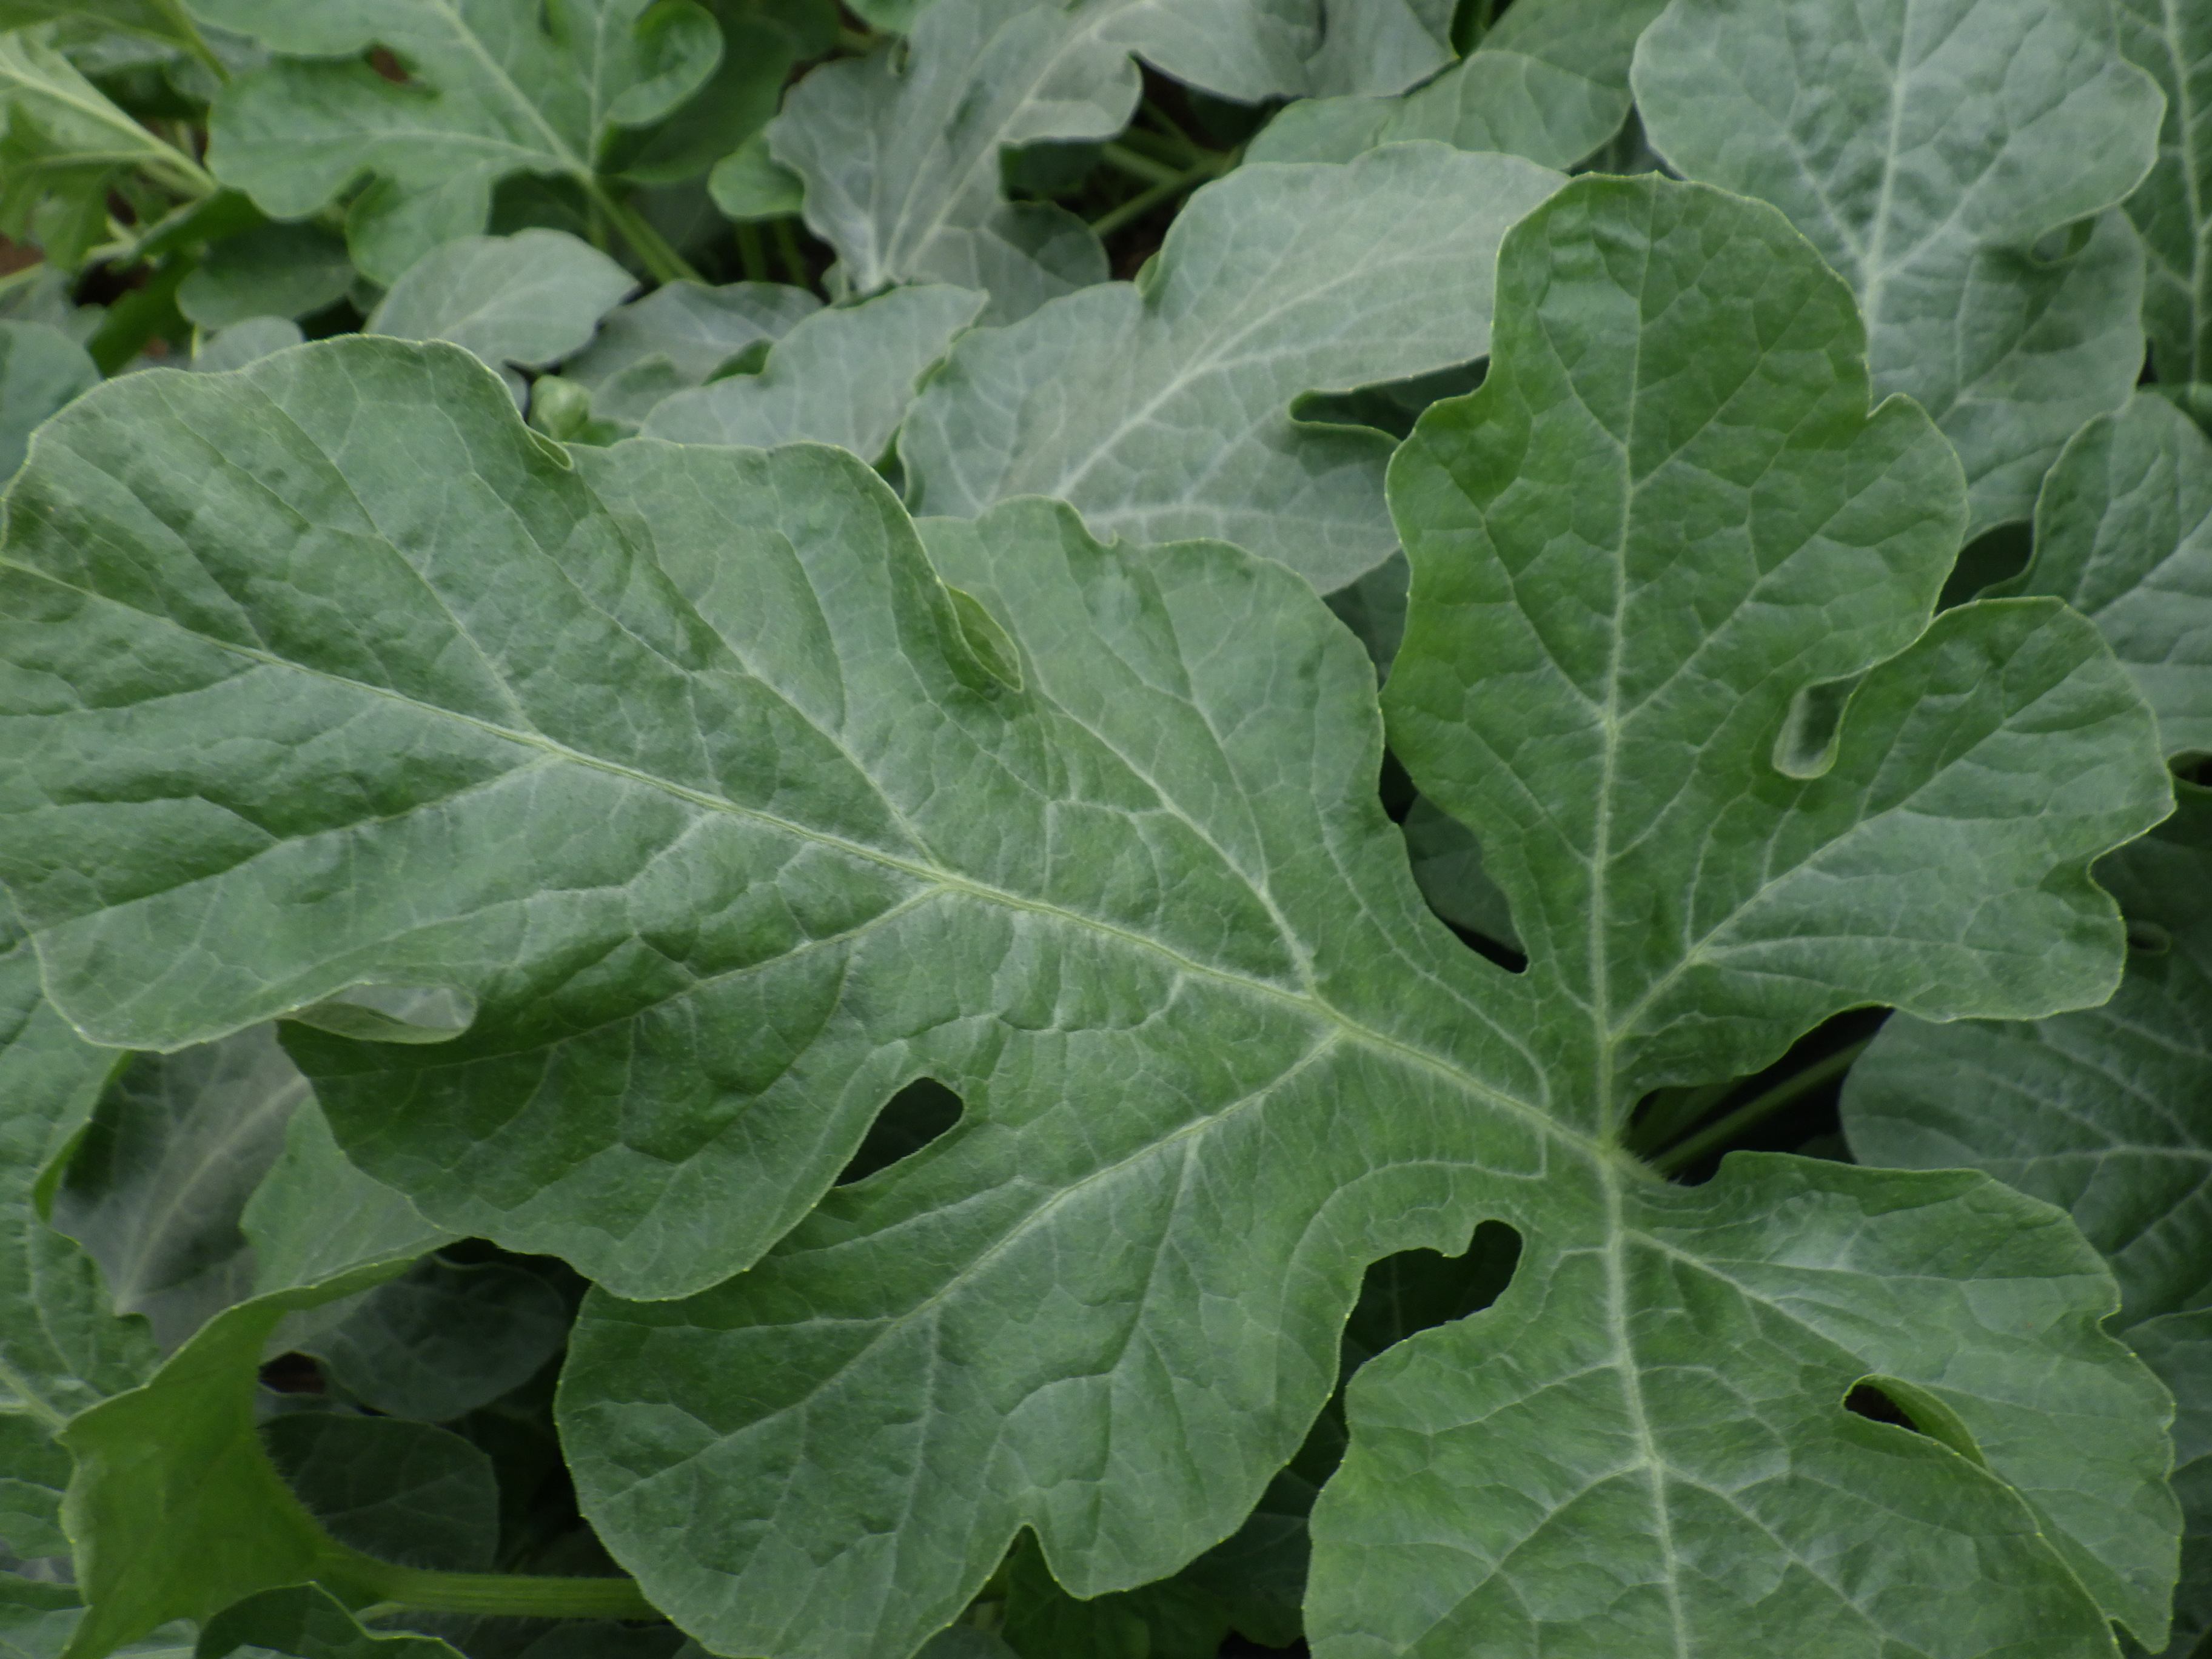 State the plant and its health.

watermelon, healthy
